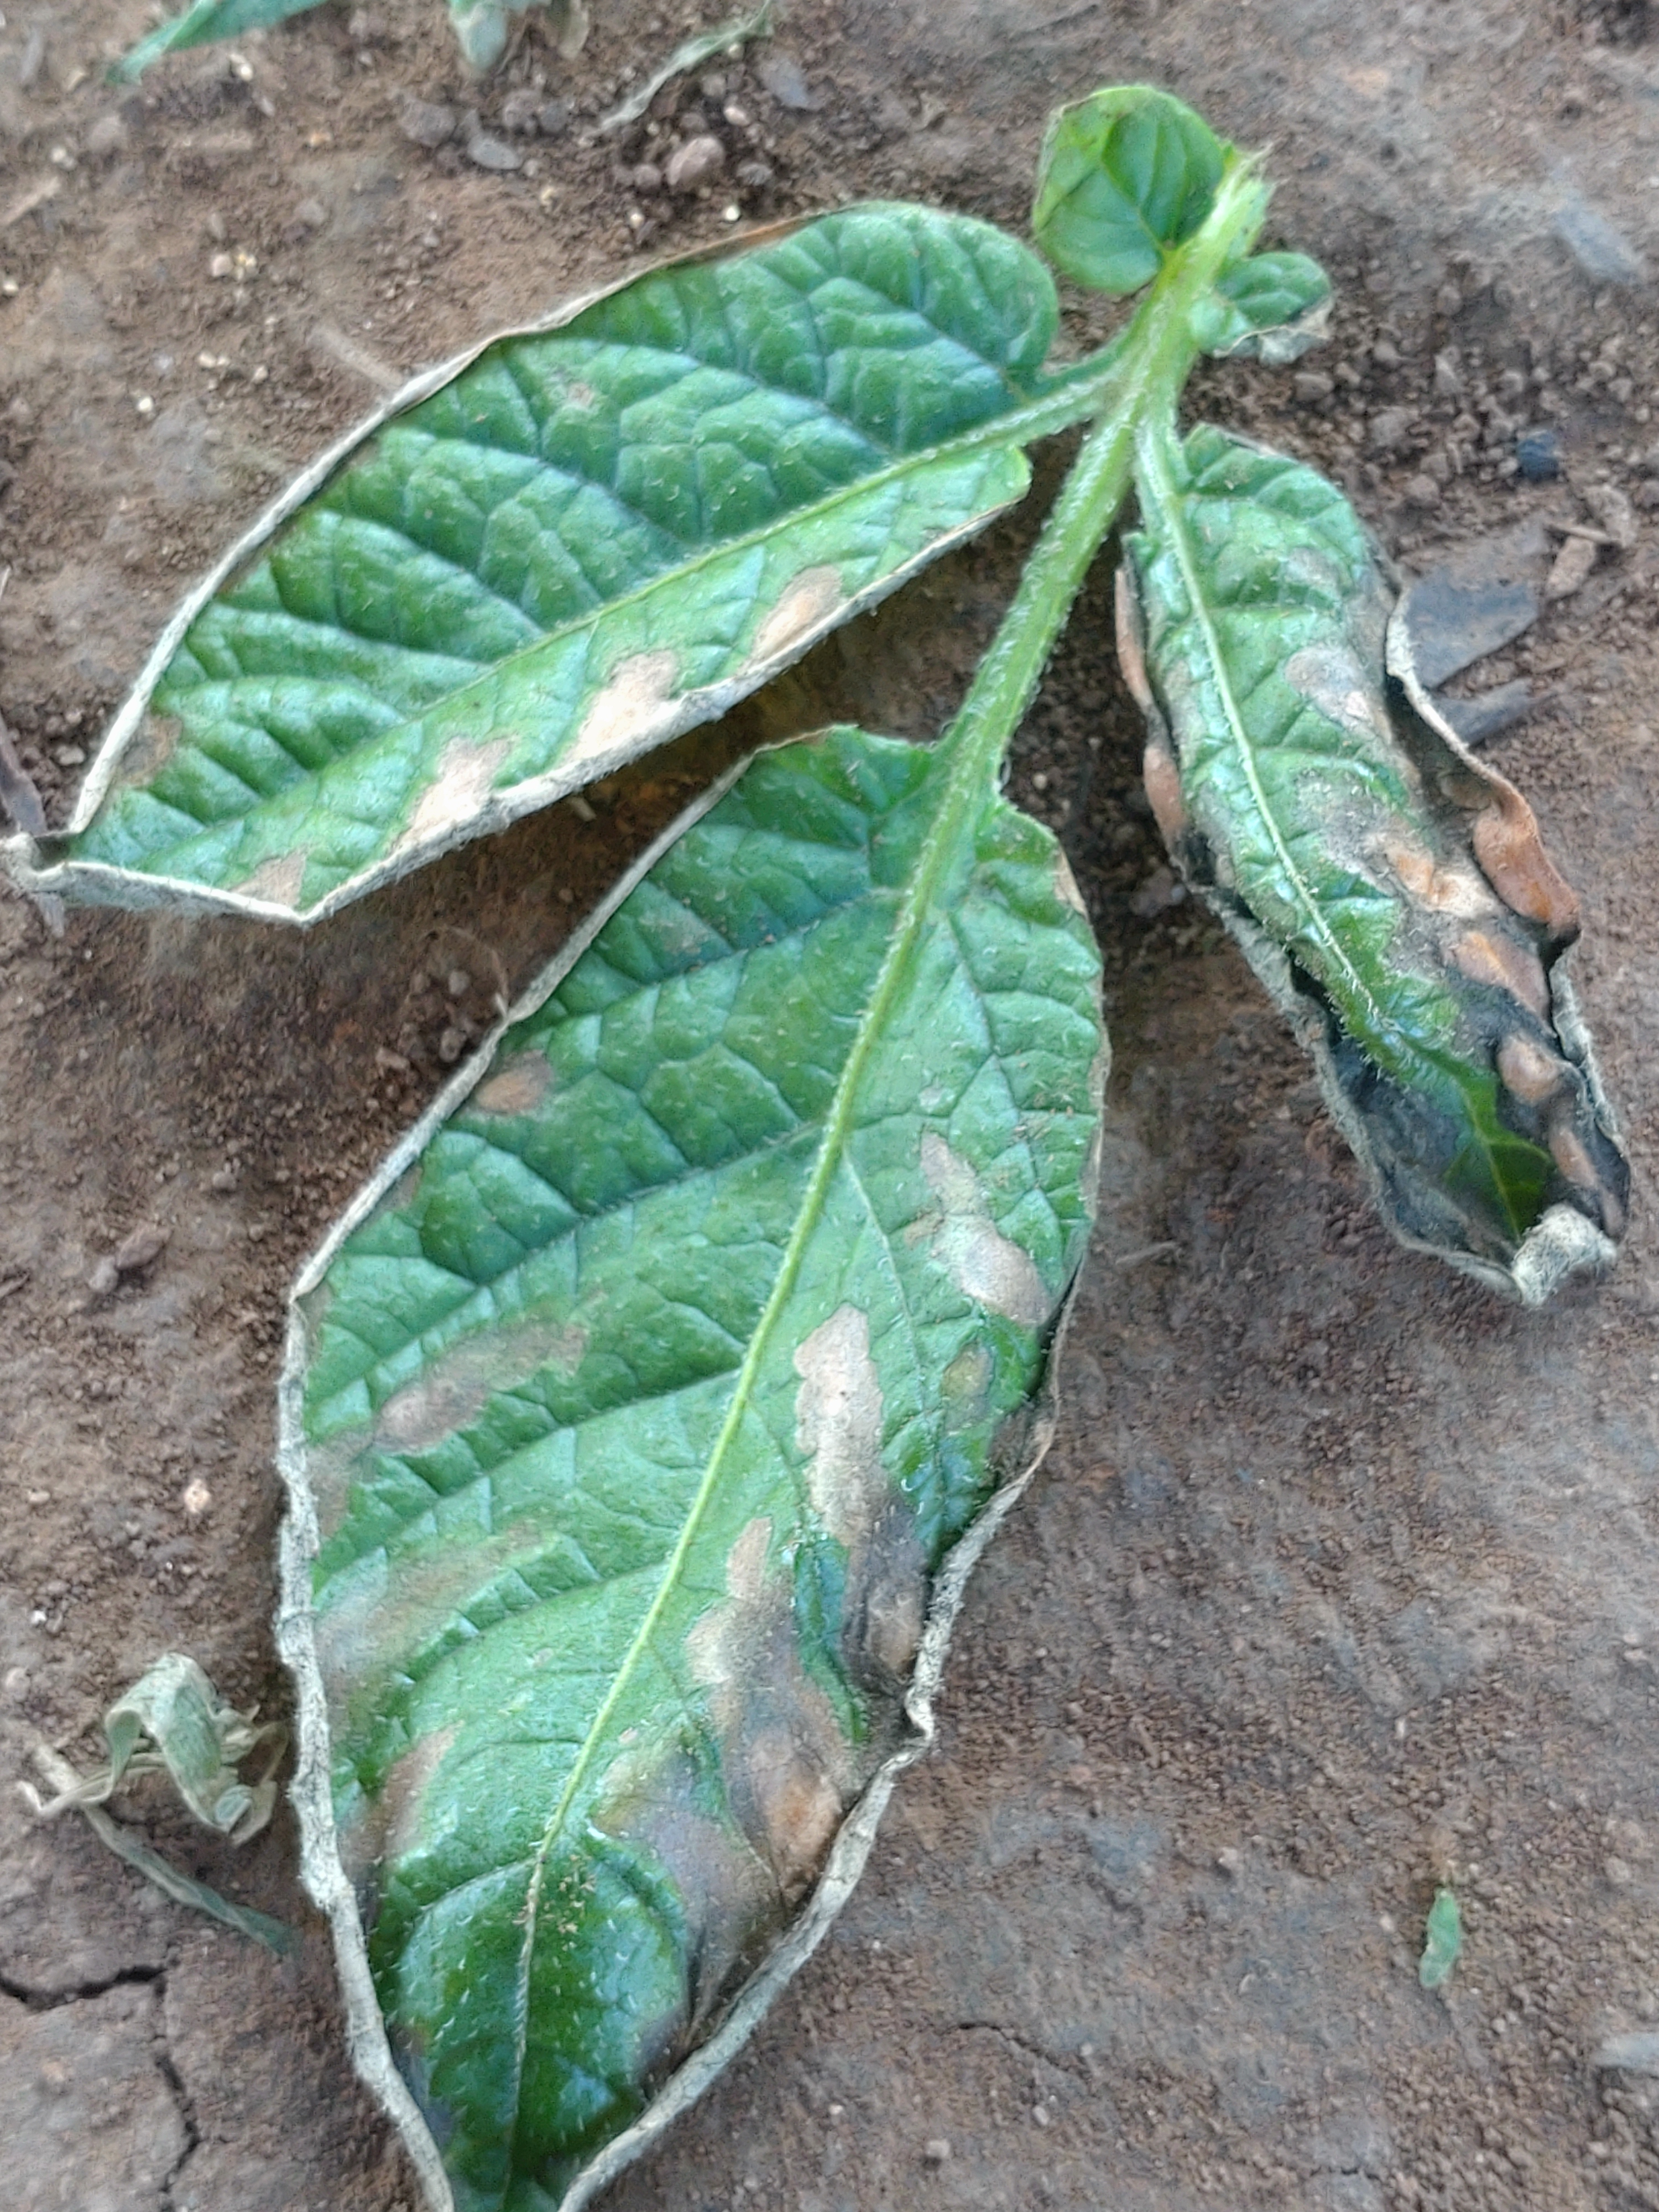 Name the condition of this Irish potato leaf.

early blight
